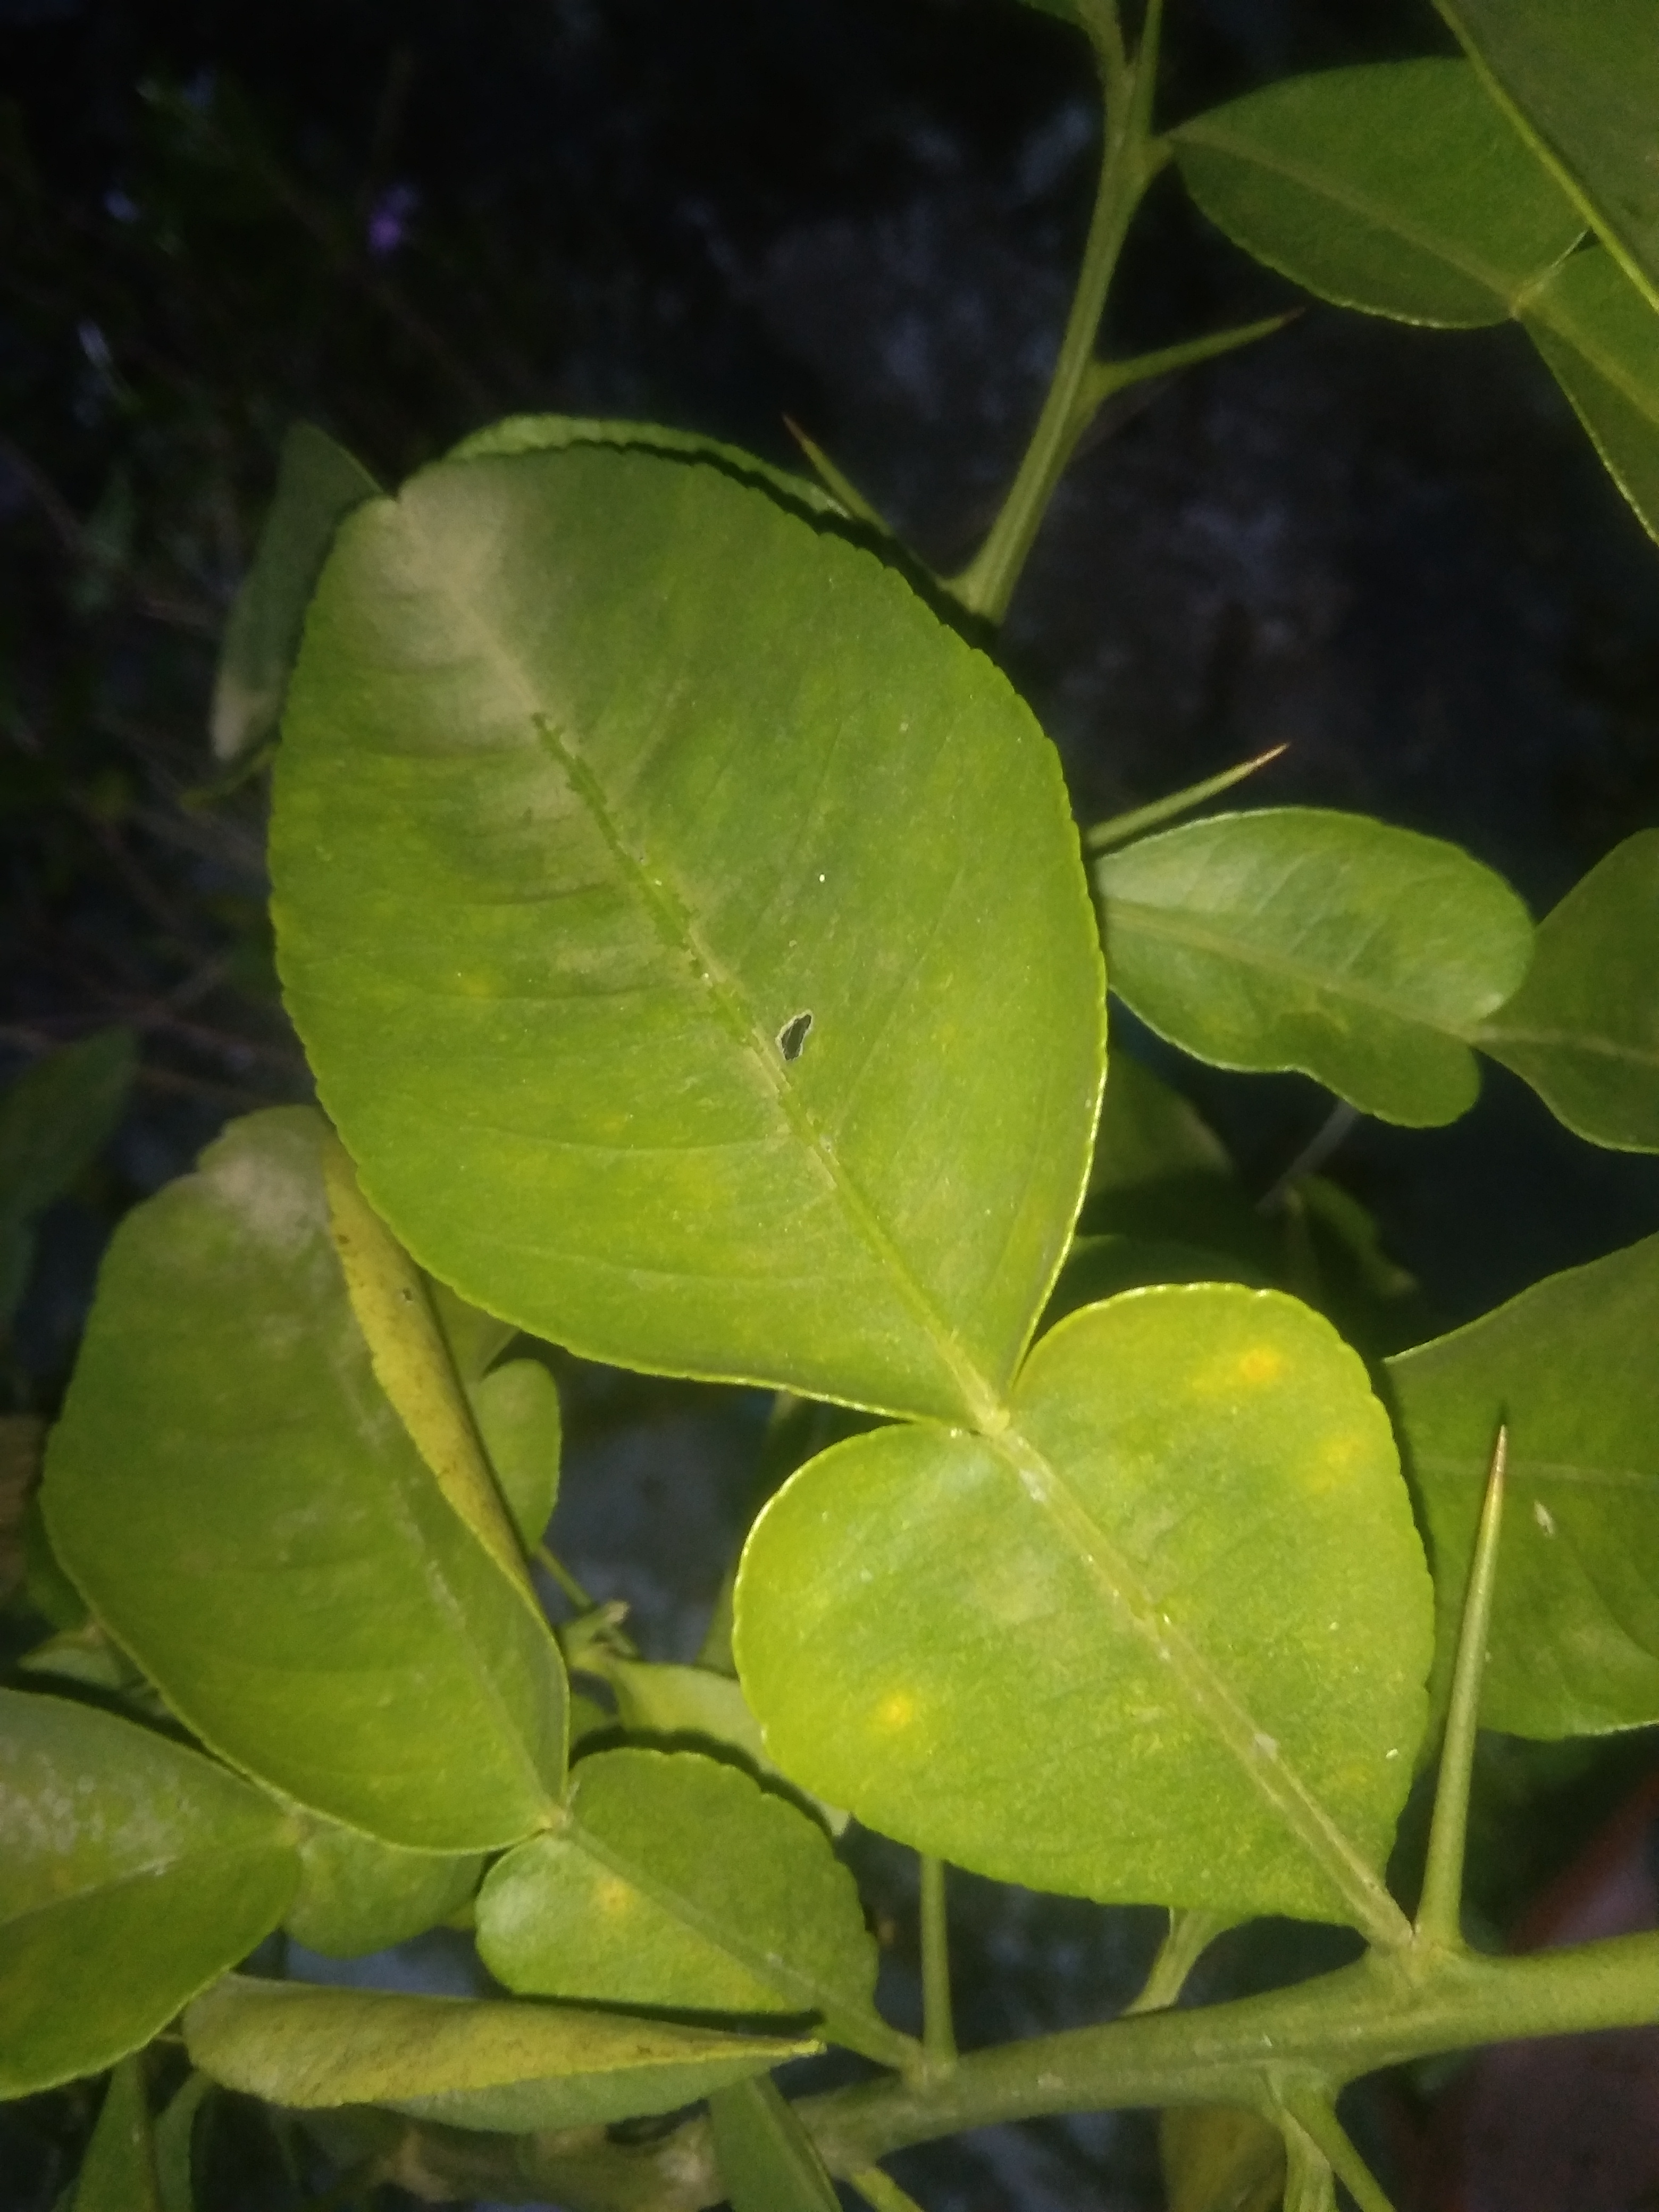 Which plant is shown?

lemon
